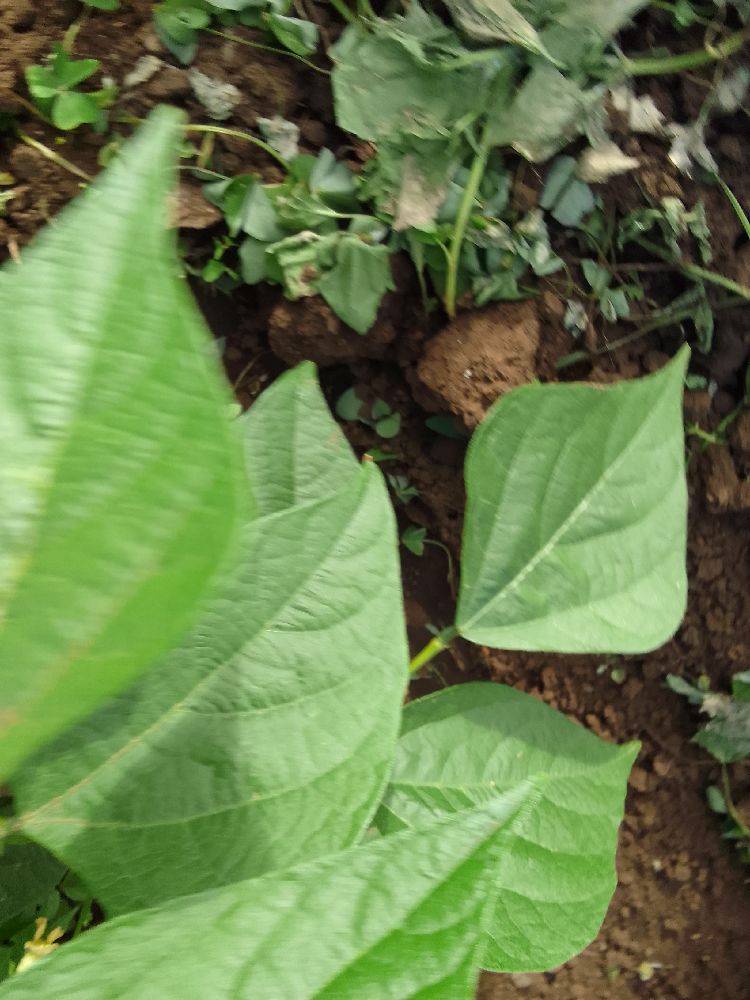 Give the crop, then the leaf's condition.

common bean, healthy
